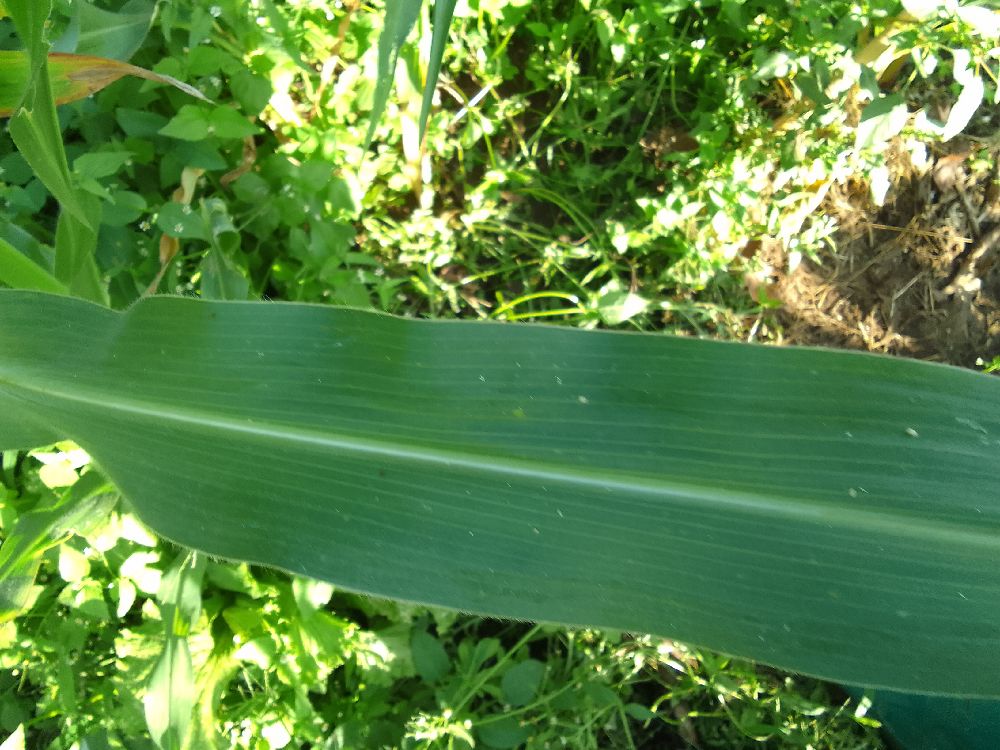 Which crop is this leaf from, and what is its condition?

maize, healthy
